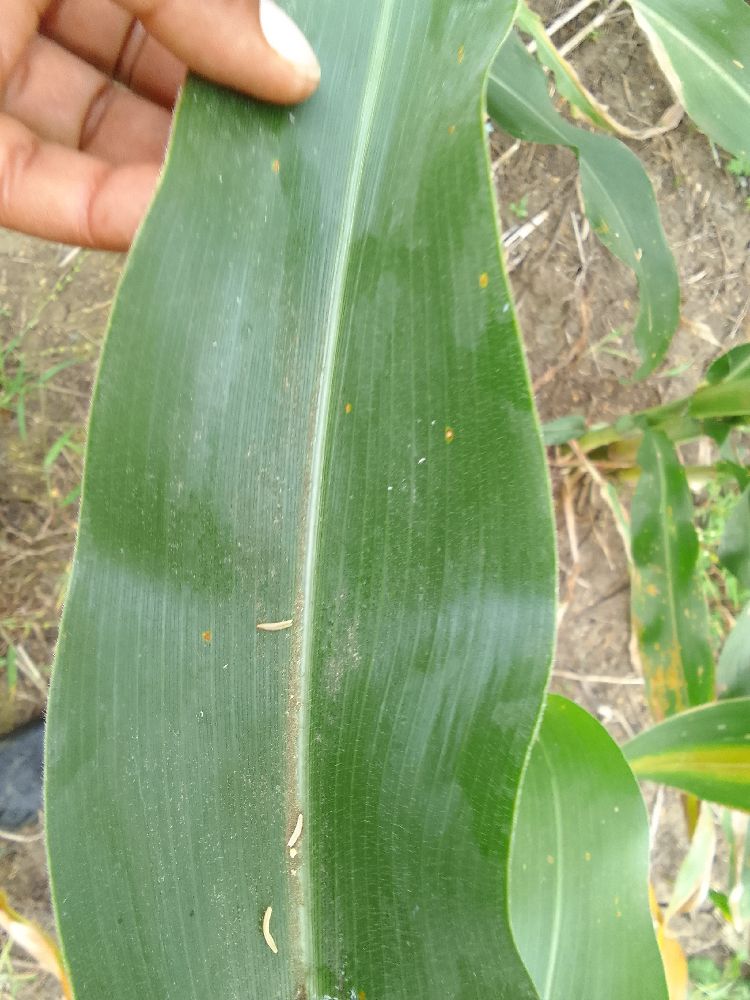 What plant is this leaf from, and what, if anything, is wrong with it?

maize, healthy
